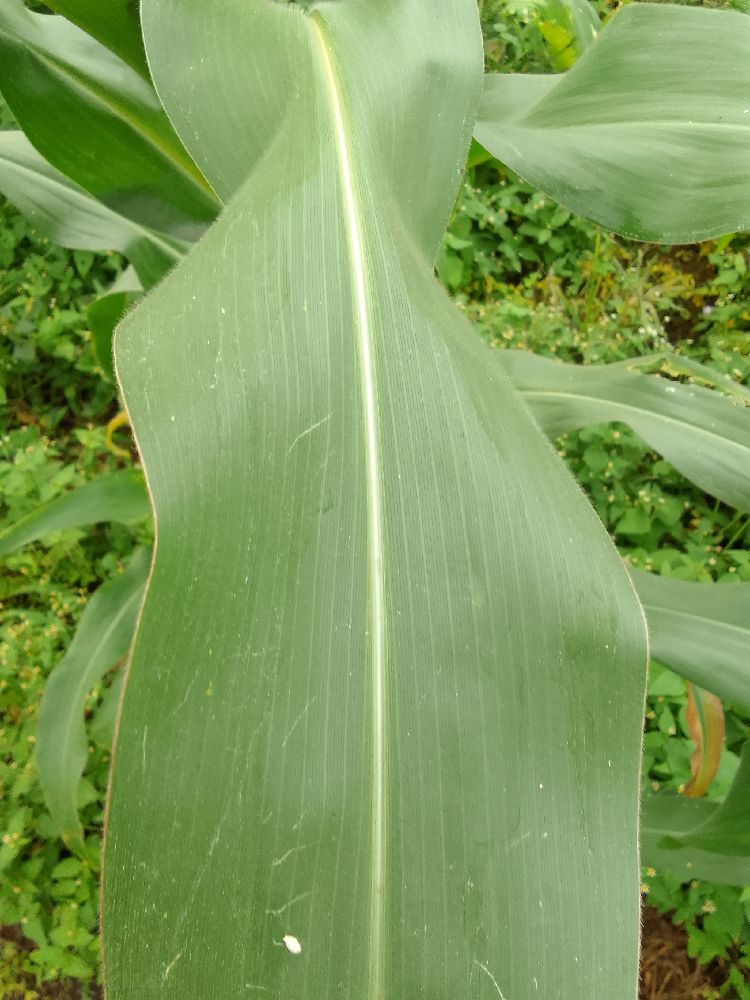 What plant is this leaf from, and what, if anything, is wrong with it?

maize, healthy
